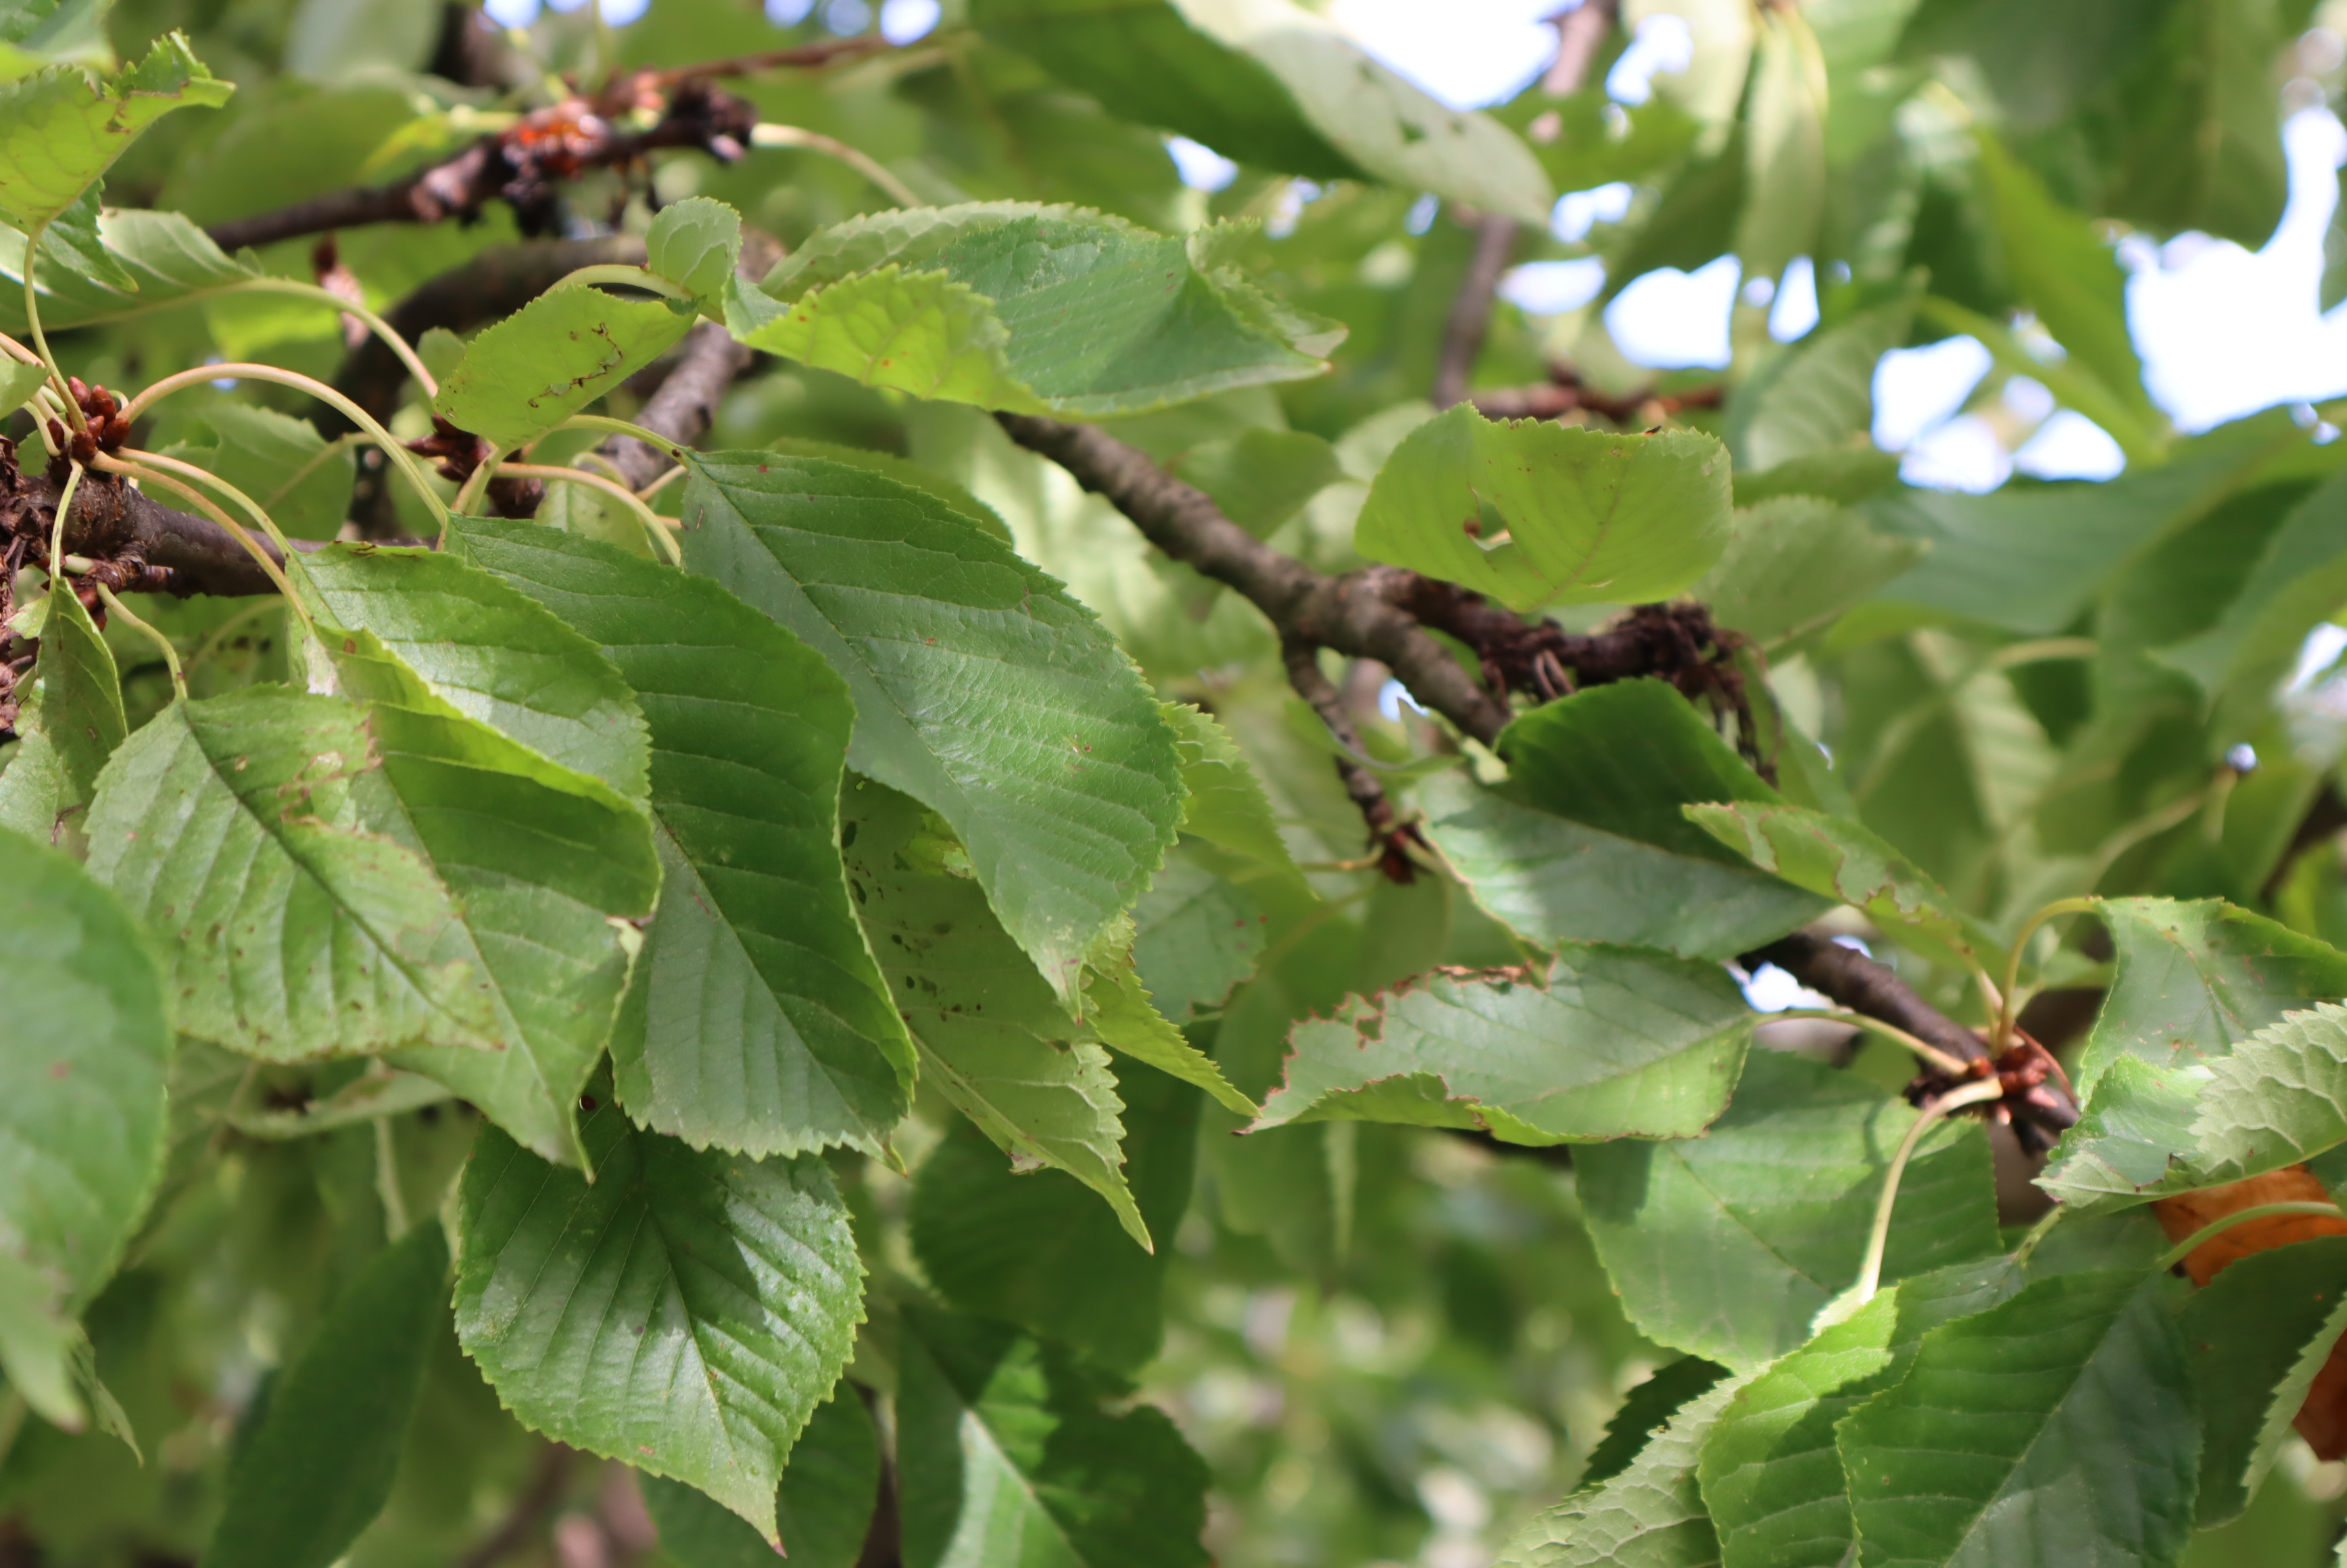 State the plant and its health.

cherry, leaf spot
